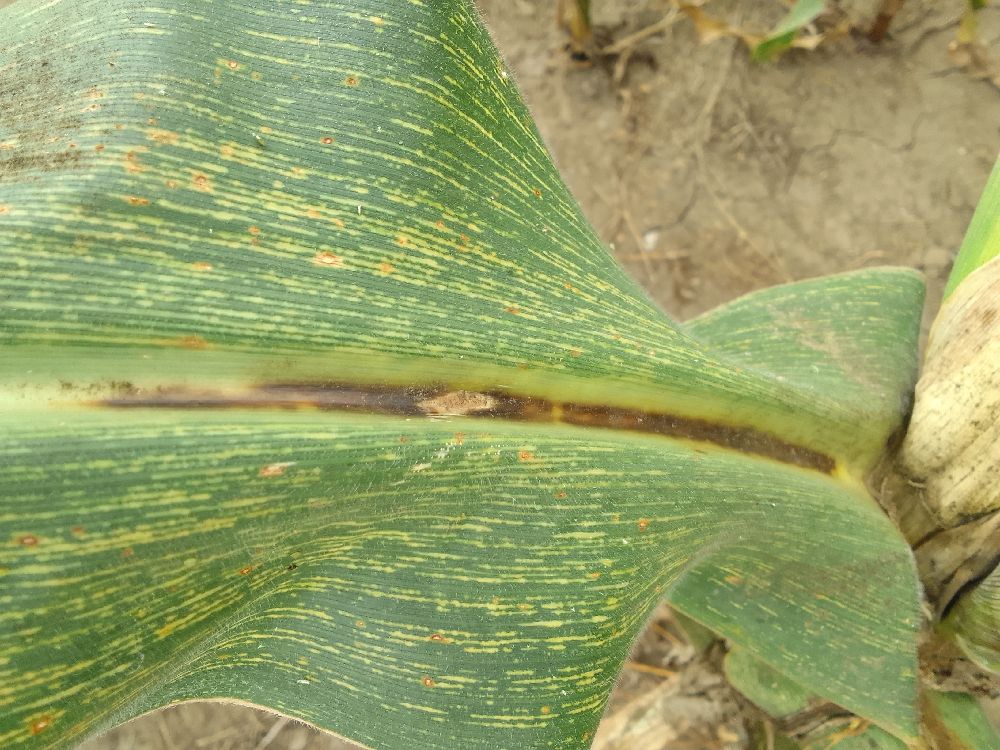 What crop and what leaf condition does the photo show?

maize, maize streak virus
